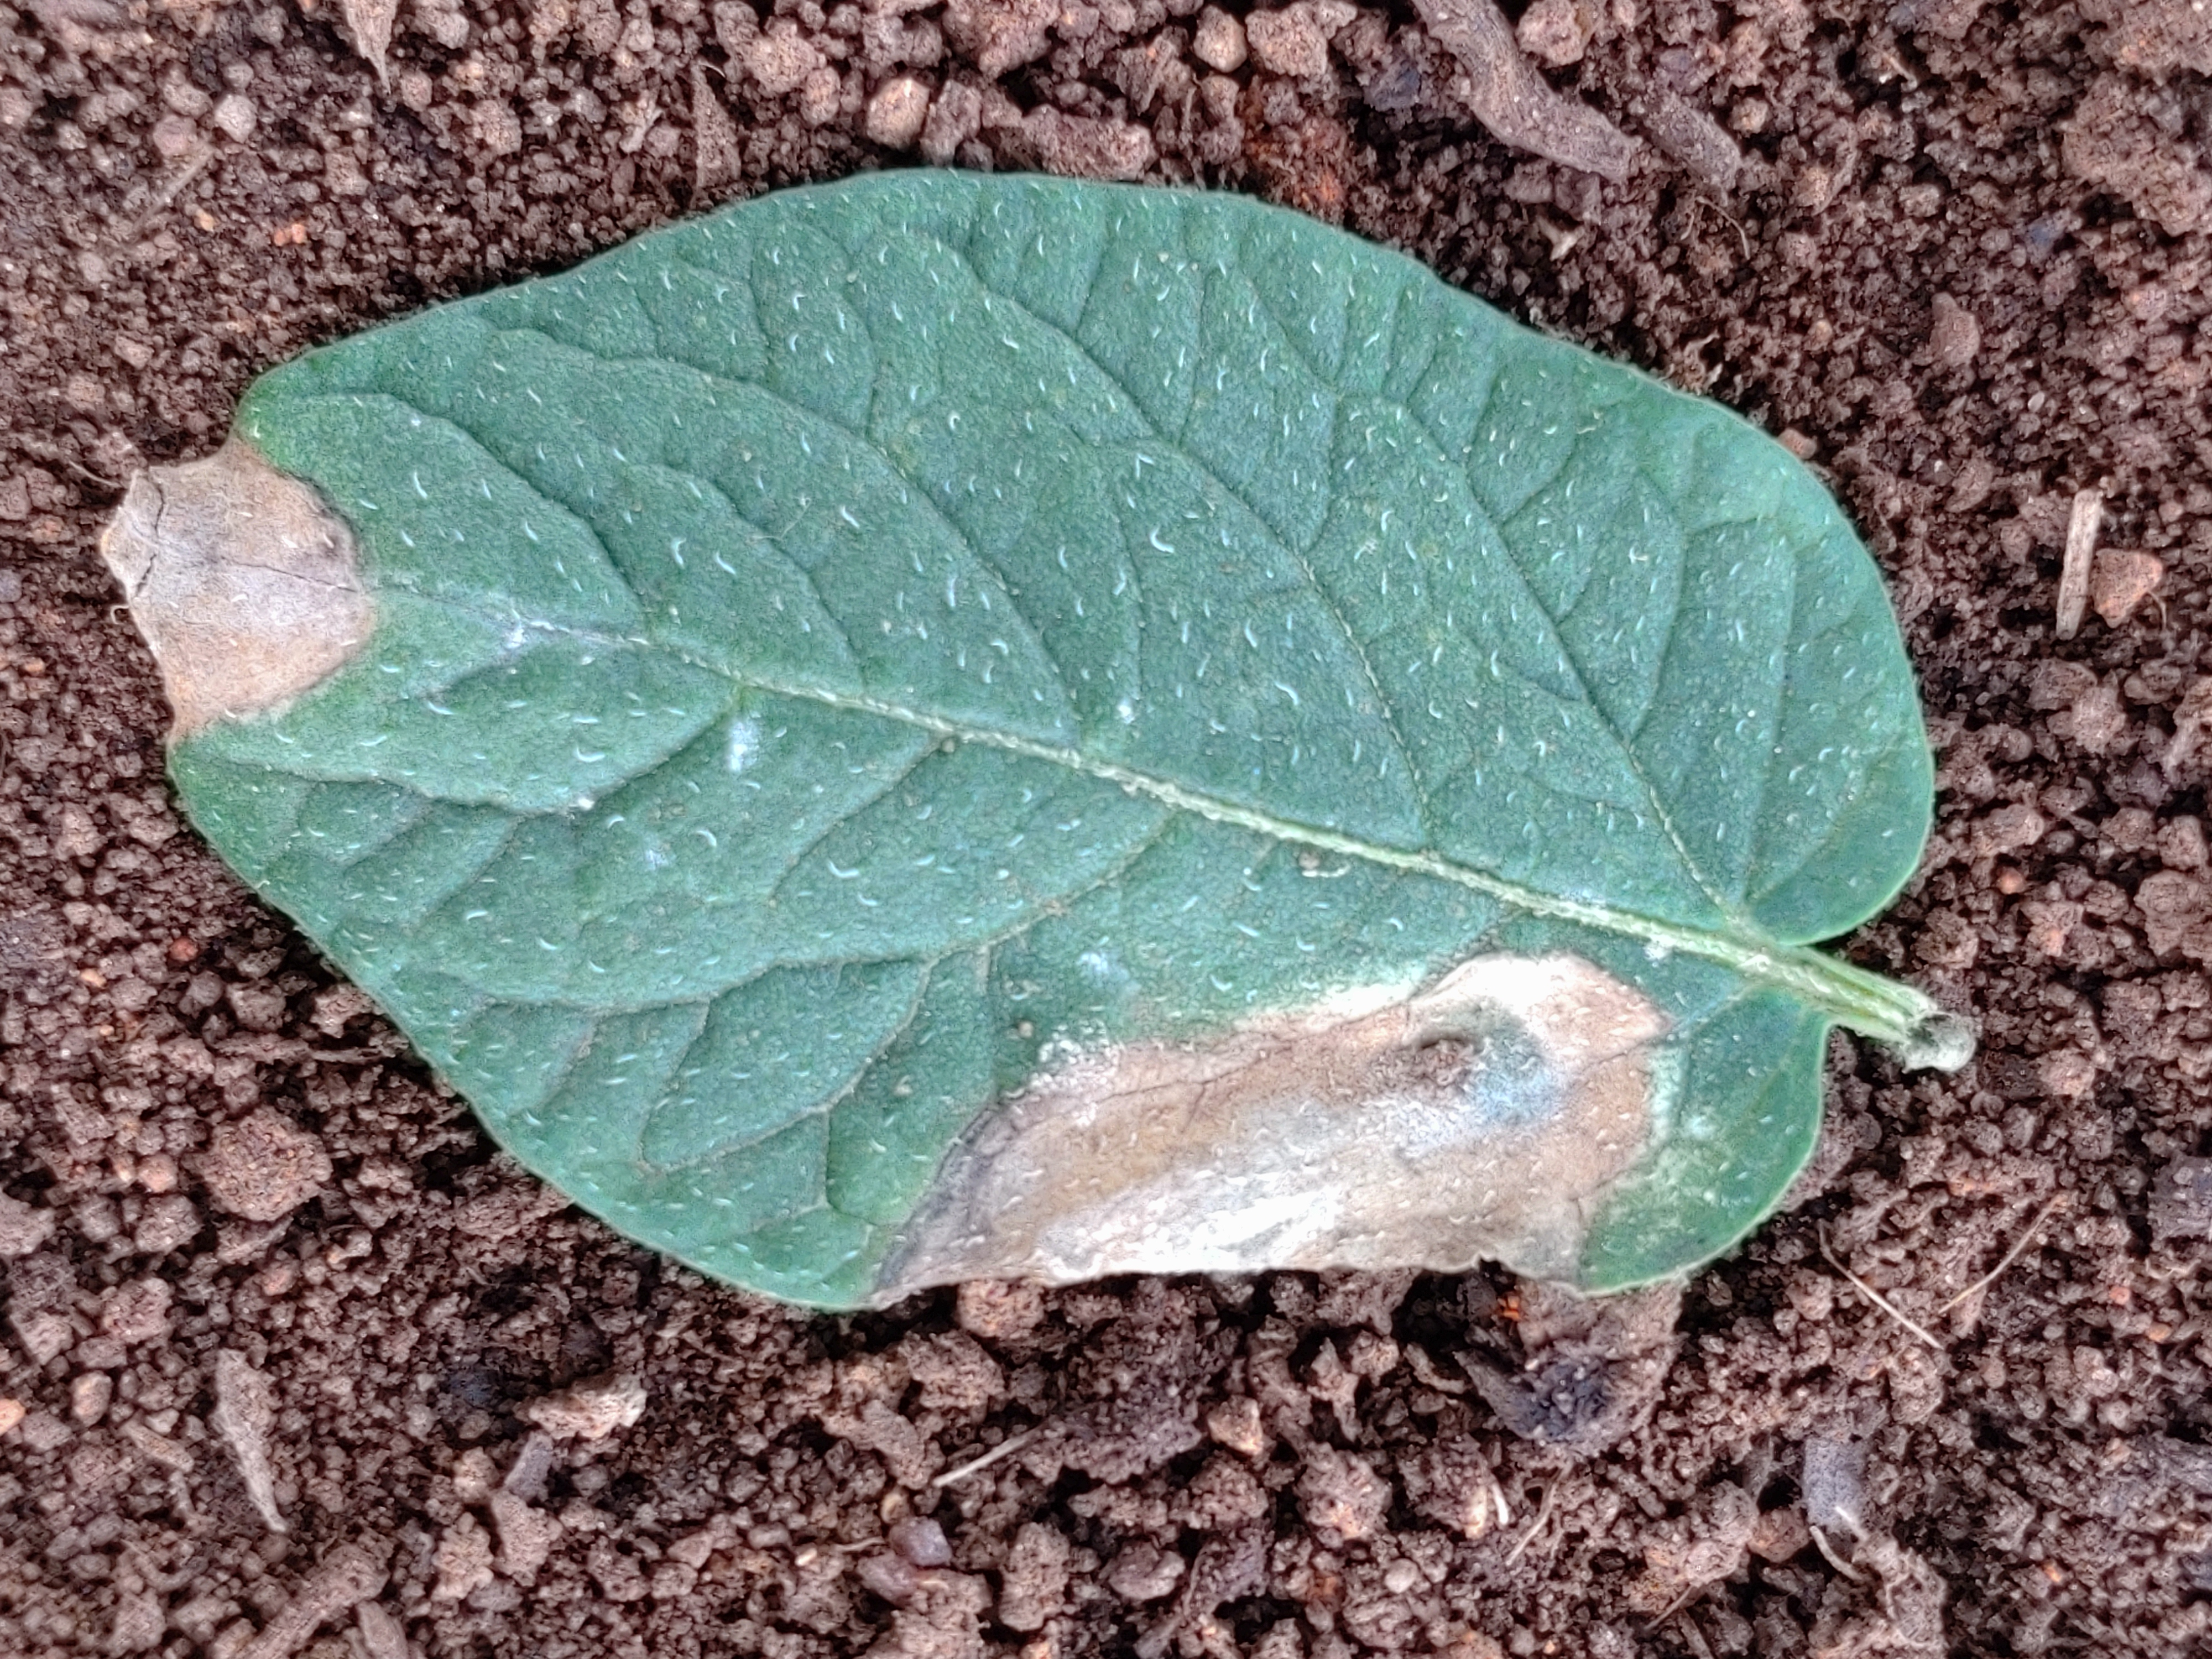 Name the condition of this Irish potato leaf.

early blight
